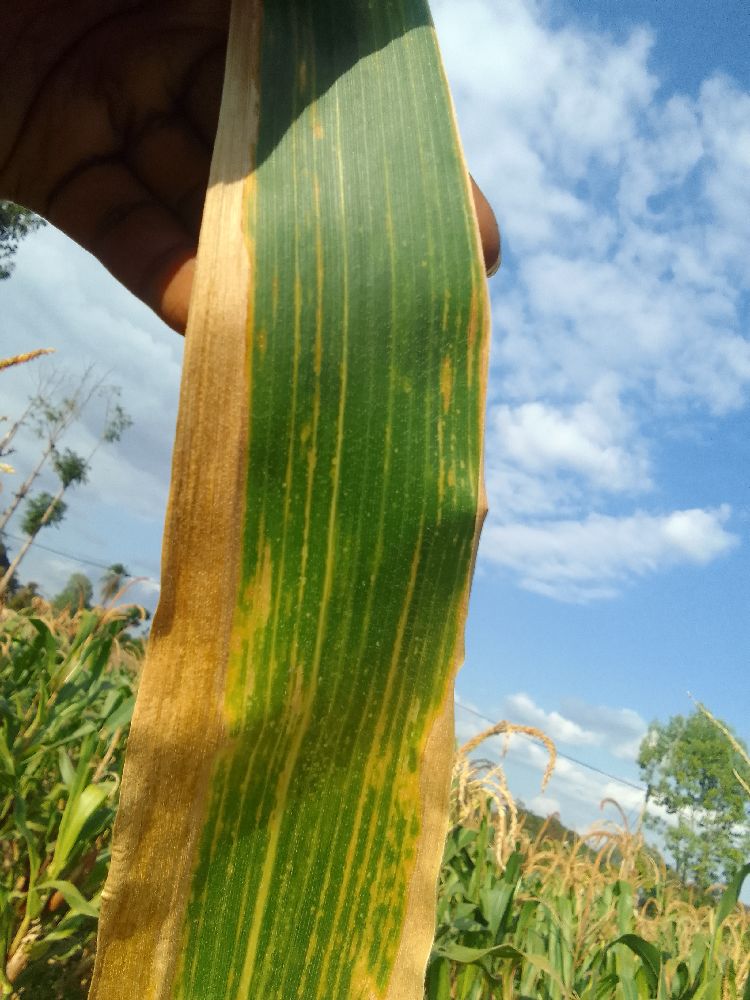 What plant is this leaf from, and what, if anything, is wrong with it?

maize, maize lethal necrosis
